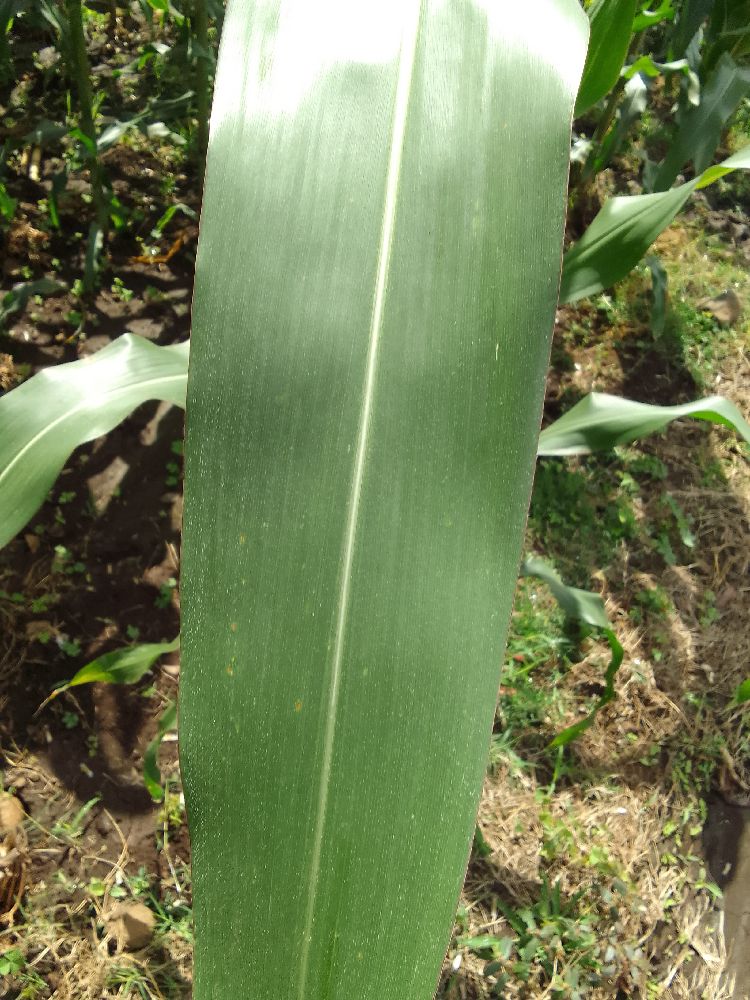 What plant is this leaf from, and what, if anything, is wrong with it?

maize, healthy
